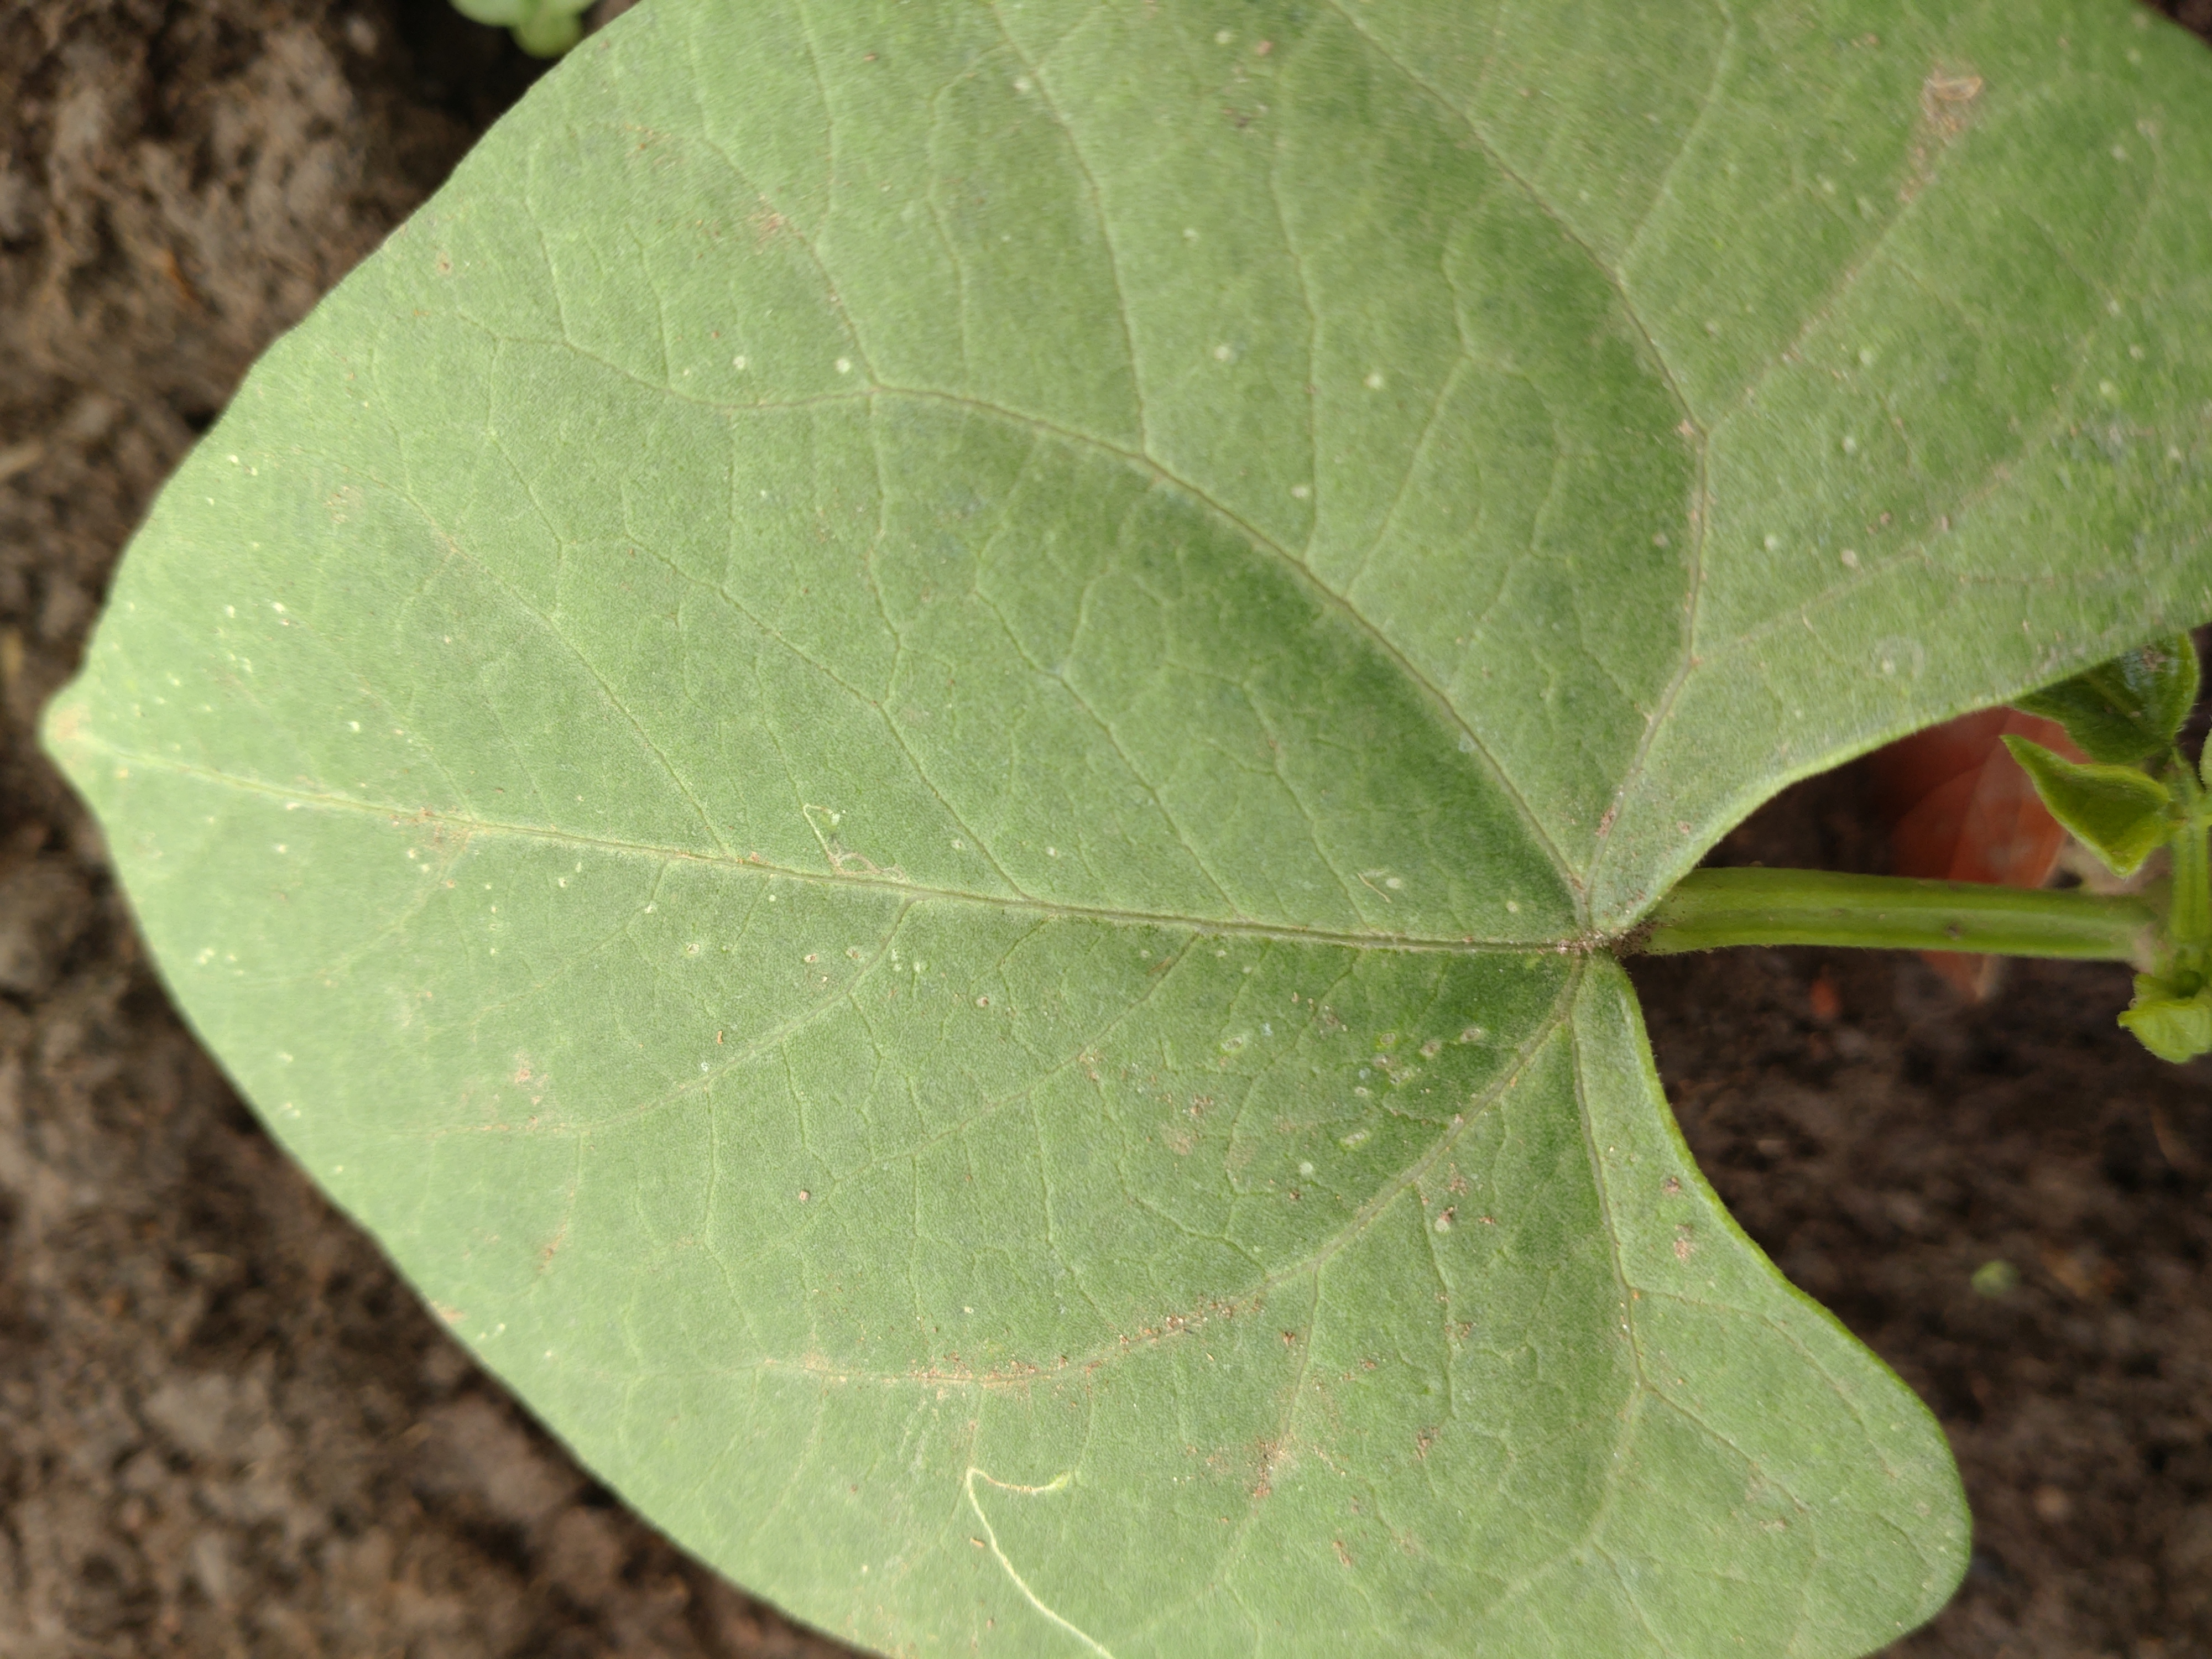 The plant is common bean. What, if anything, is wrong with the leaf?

healthy
